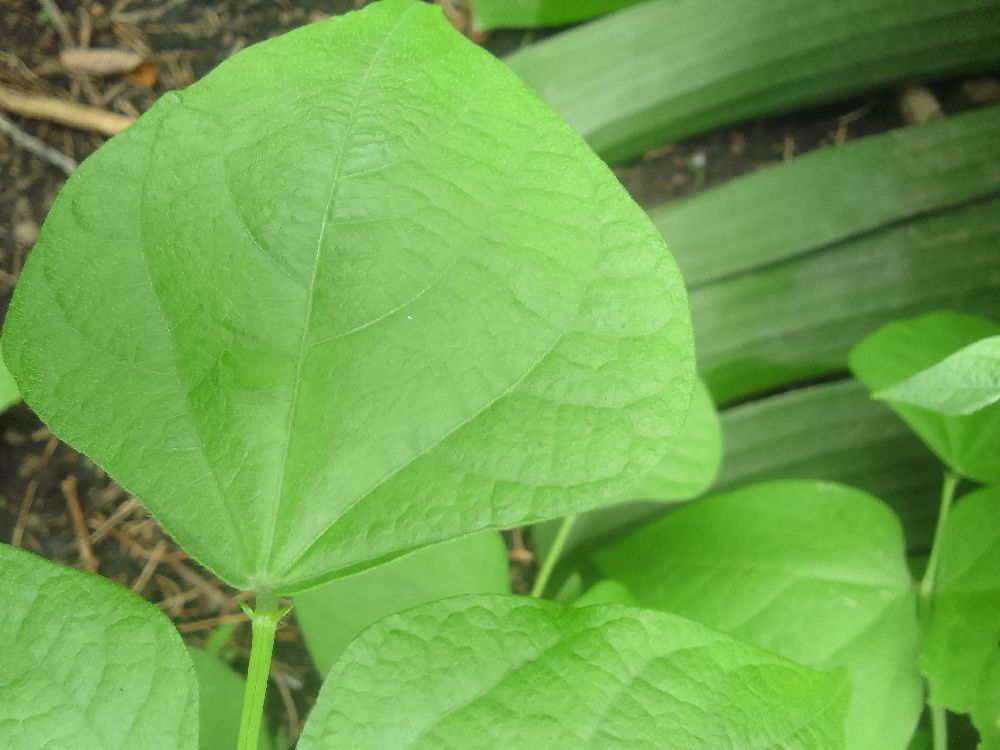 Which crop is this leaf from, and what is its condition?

common bean, healthy
